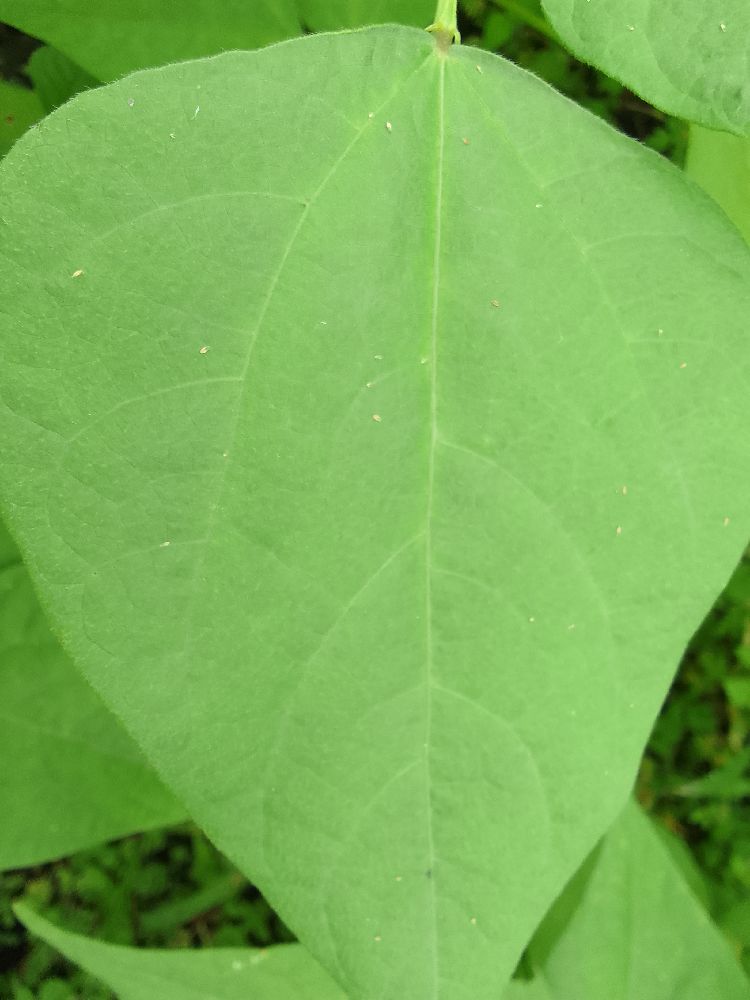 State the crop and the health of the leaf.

common bean, healthy
